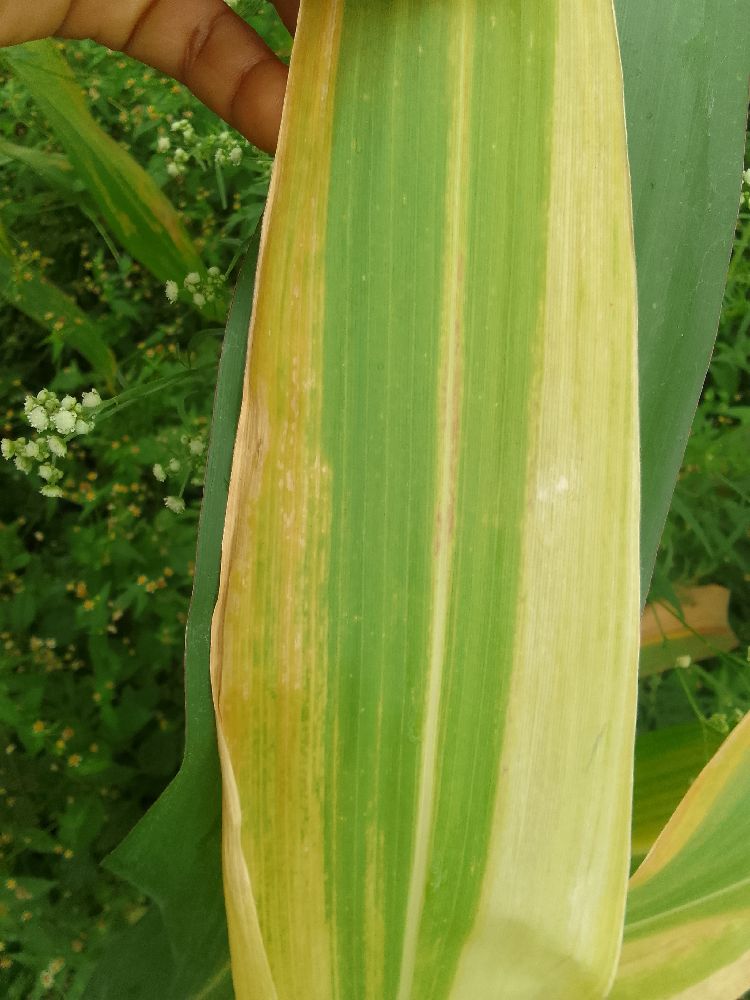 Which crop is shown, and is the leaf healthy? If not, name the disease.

maize, maize lethal necrosis
